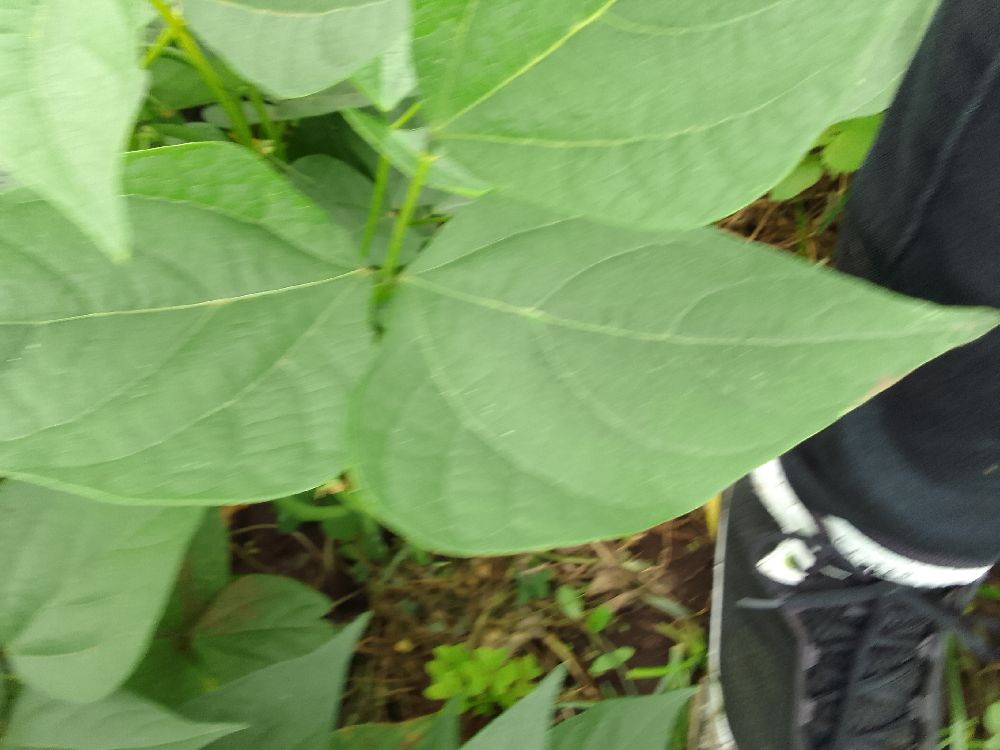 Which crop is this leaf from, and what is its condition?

common bean, healthy
